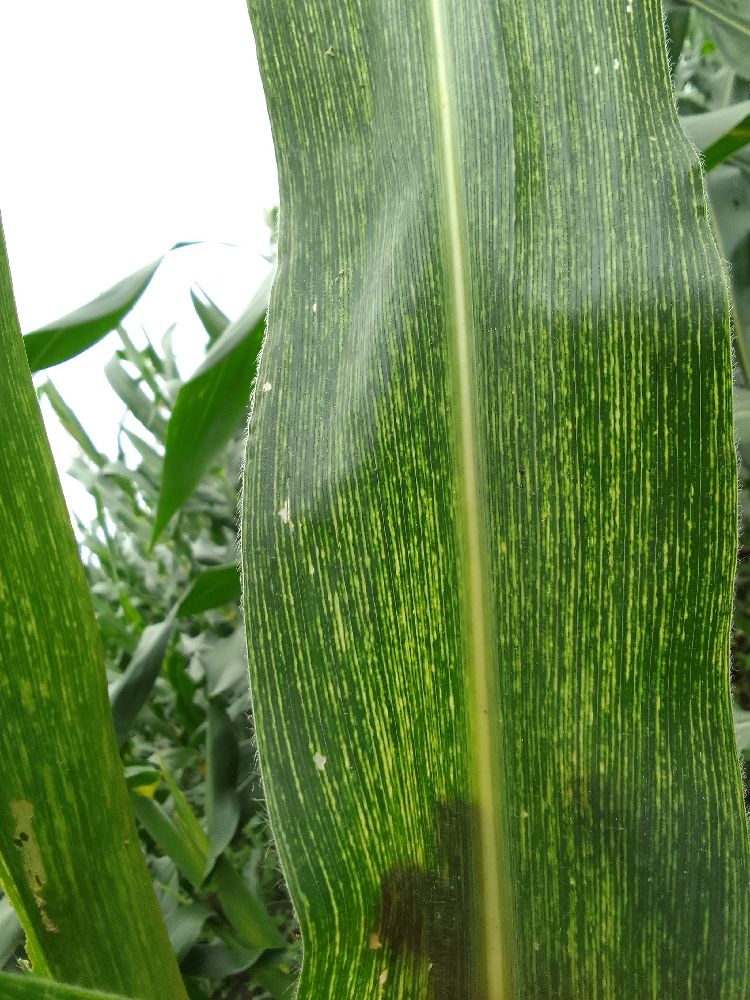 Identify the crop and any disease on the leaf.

maize, maize streak virus
